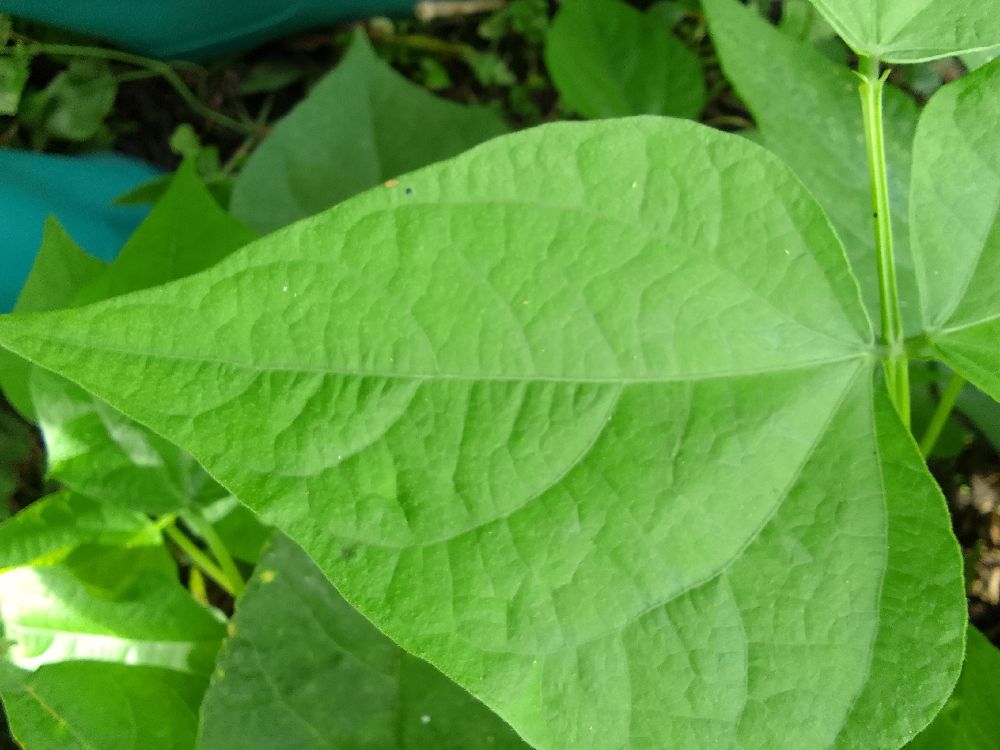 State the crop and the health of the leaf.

common bean, healthy
